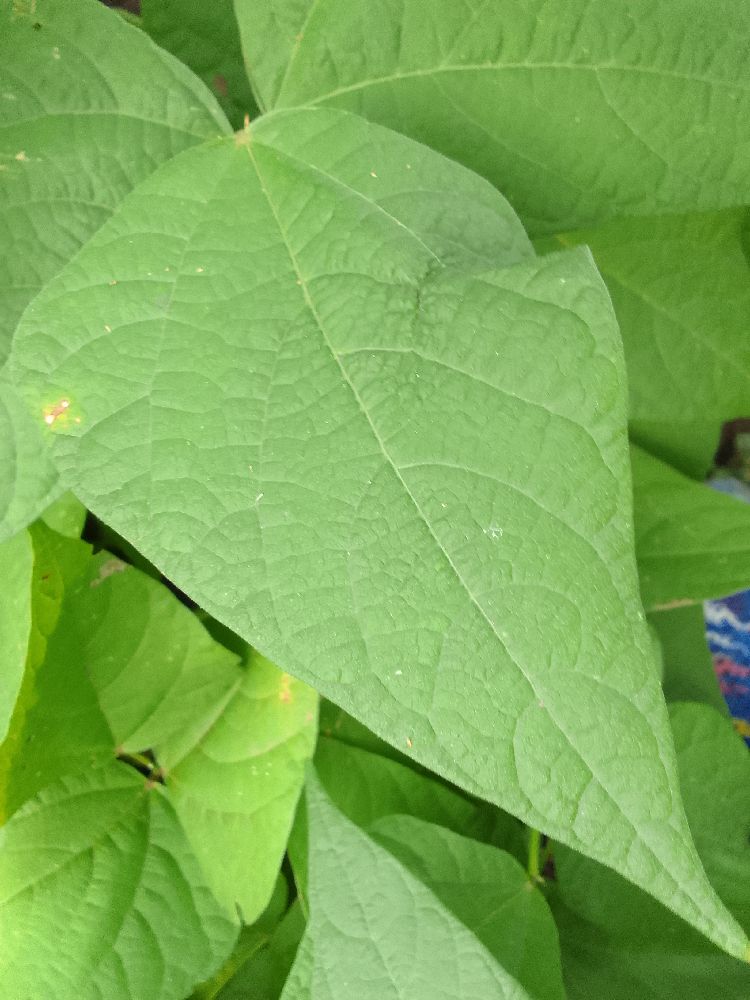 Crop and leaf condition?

common bean, healthy
